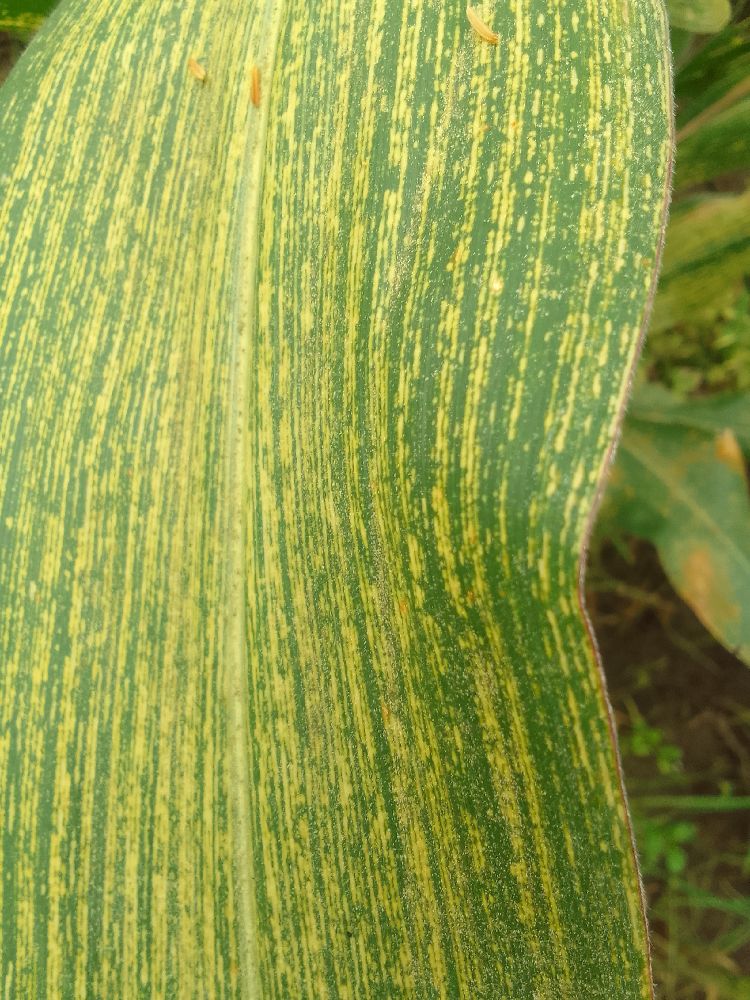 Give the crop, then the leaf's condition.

maize, maize streak virus
